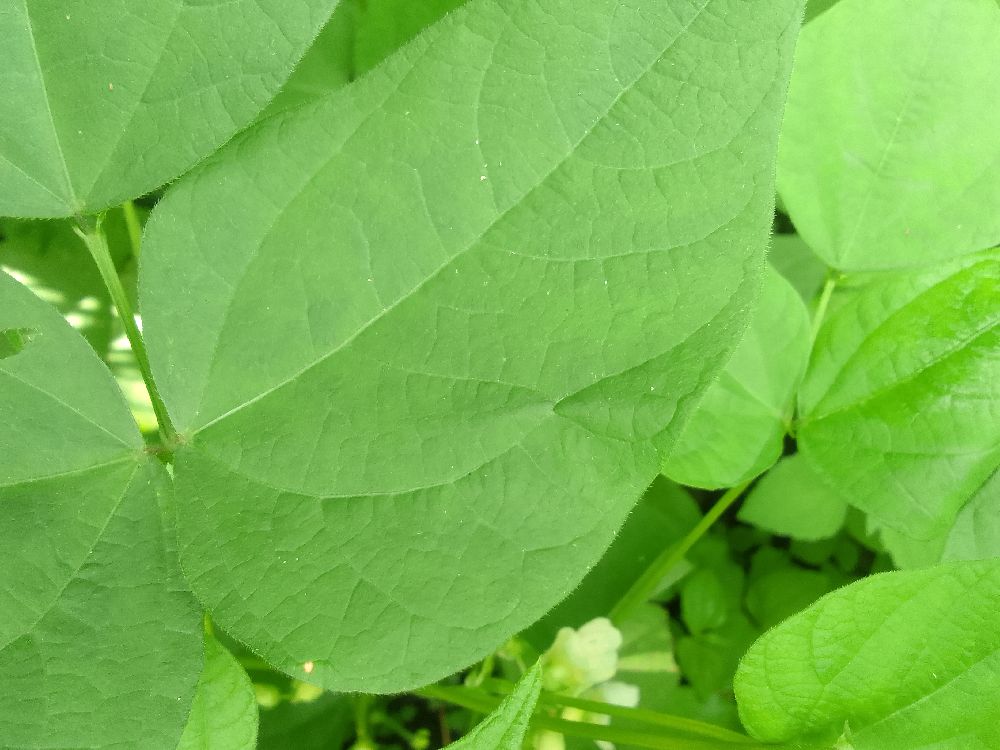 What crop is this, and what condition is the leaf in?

common bean, healthy
